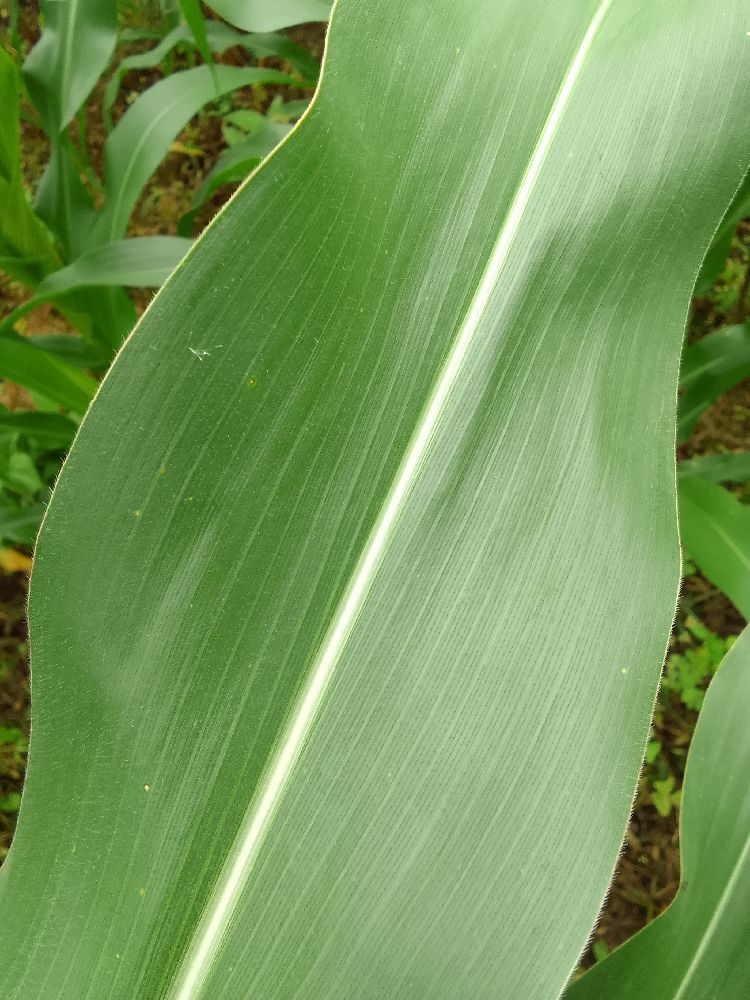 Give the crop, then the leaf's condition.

maize, healthy
